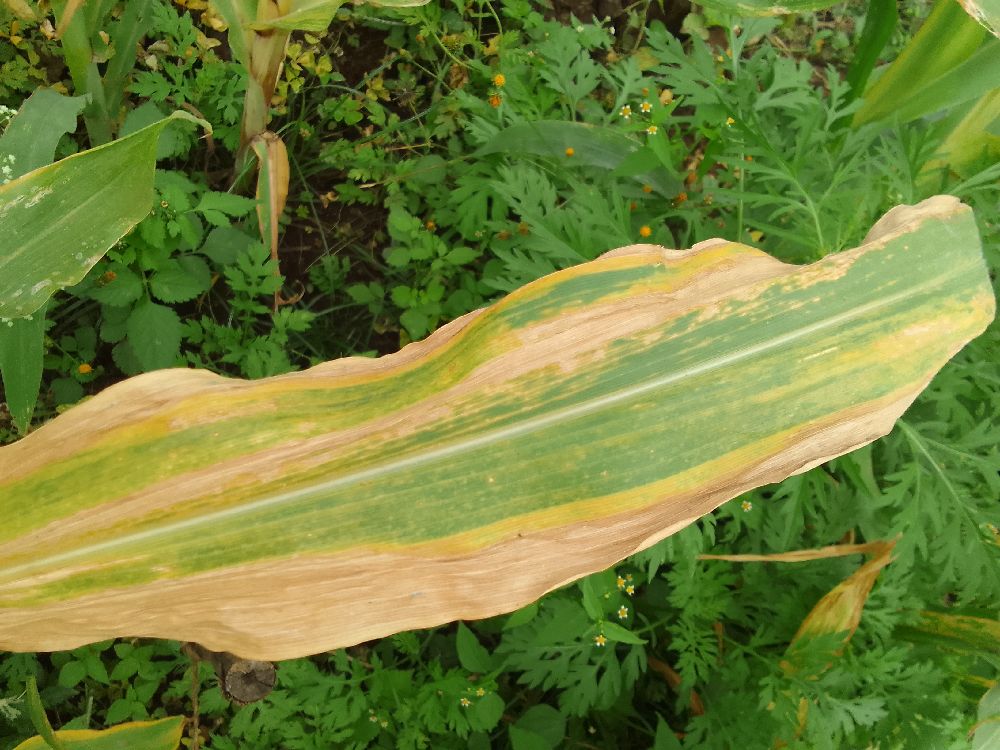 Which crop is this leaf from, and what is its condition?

maize, maize lethal necrosis
